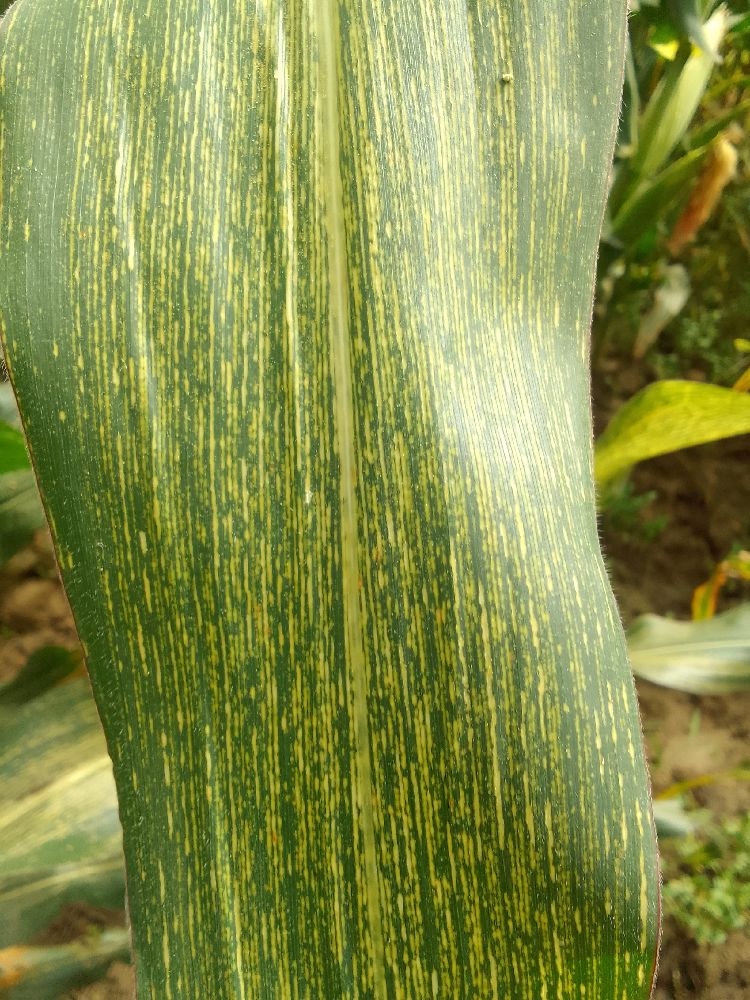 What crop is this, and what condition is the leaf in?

maize, maize streak virus
